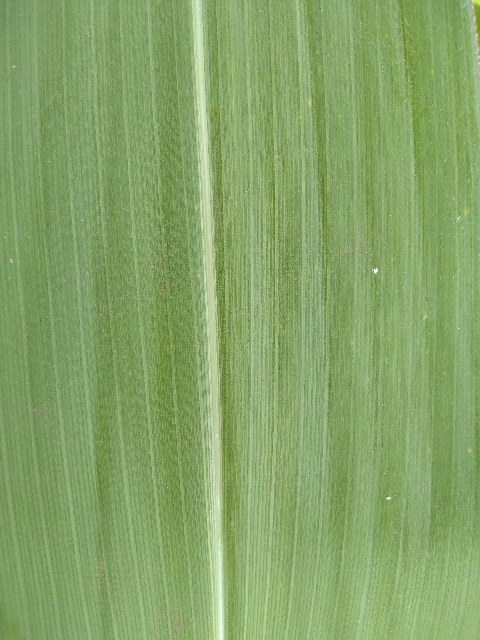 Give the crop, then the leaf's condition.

maize, healthy
